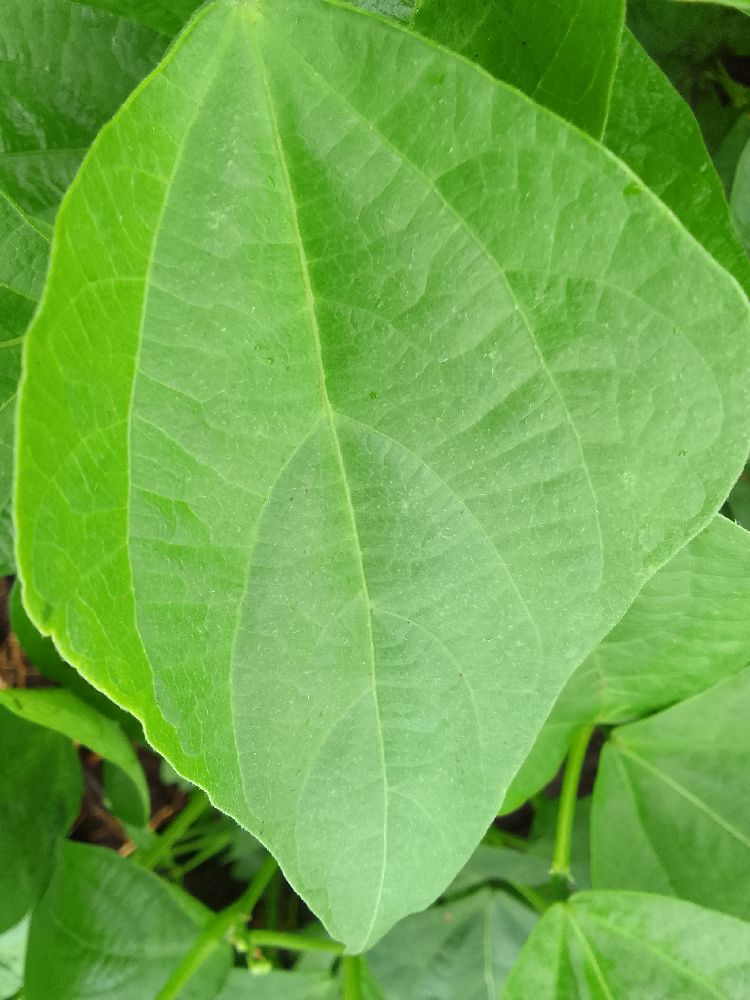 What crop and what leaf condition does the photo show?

common bean, healthy
